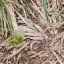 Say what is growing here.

grass
